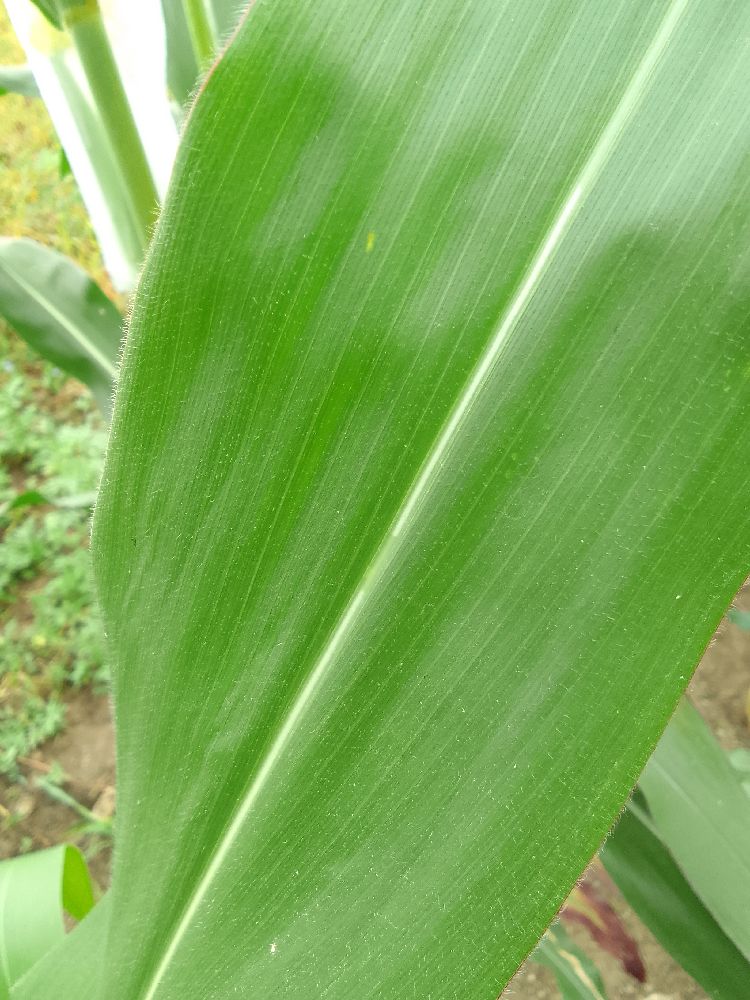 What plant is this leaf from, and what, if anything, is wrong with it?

maize, healthy
